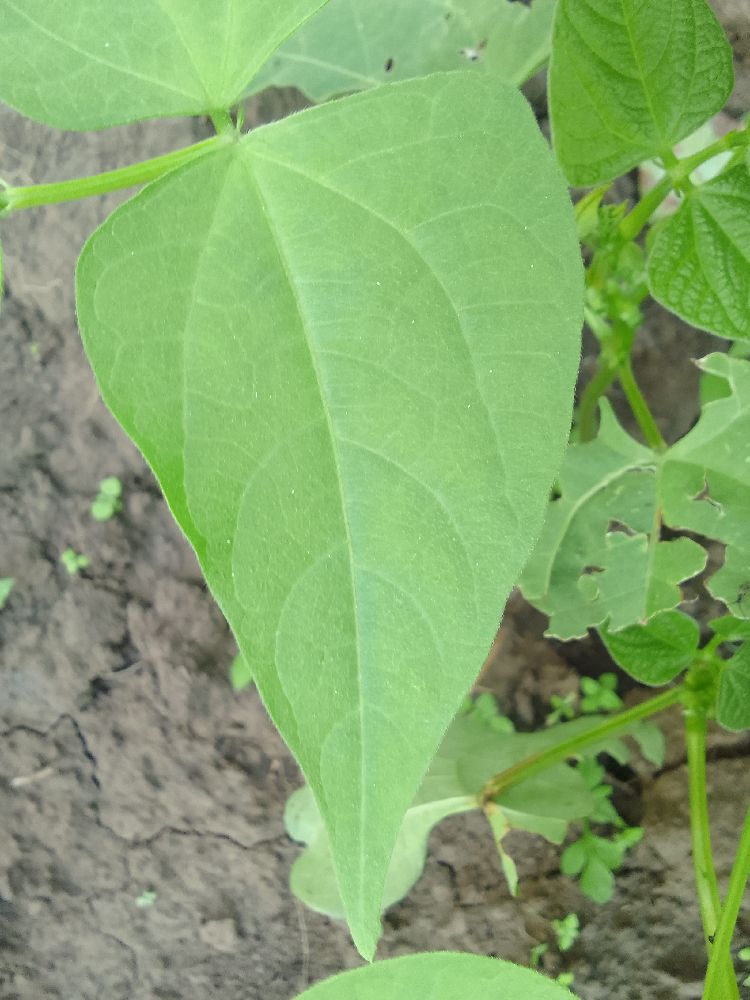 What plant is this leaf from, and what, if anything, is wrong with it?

common bean, healthy
